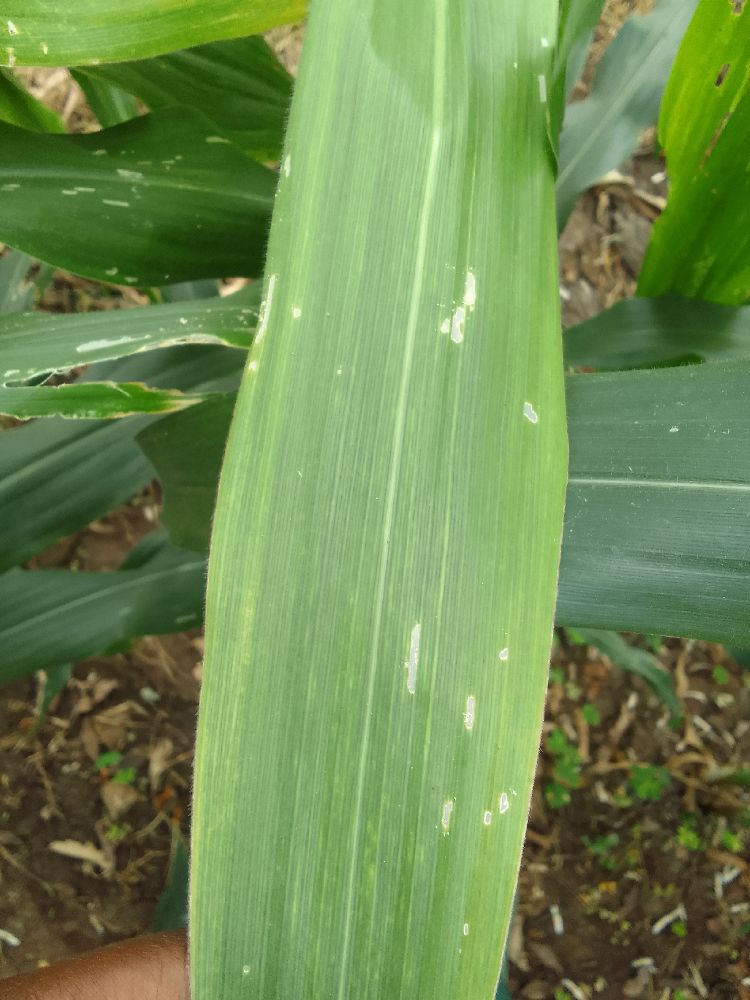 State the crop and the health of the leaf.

maize, maize lethal necrosis
